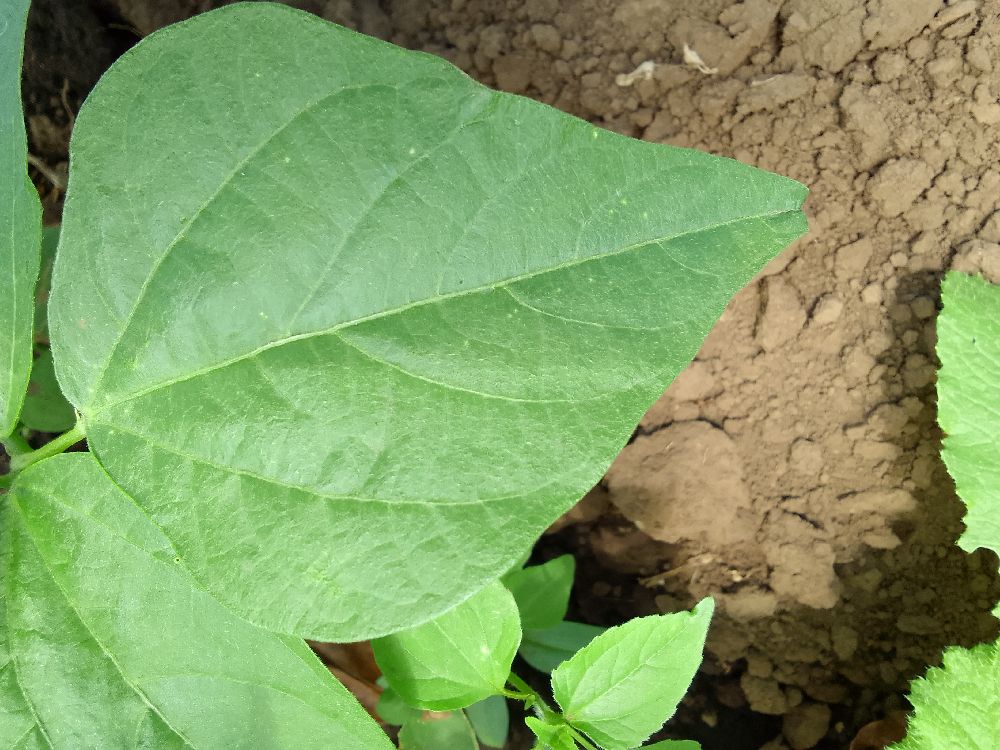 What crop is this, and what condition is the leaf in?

common bean, healthy
